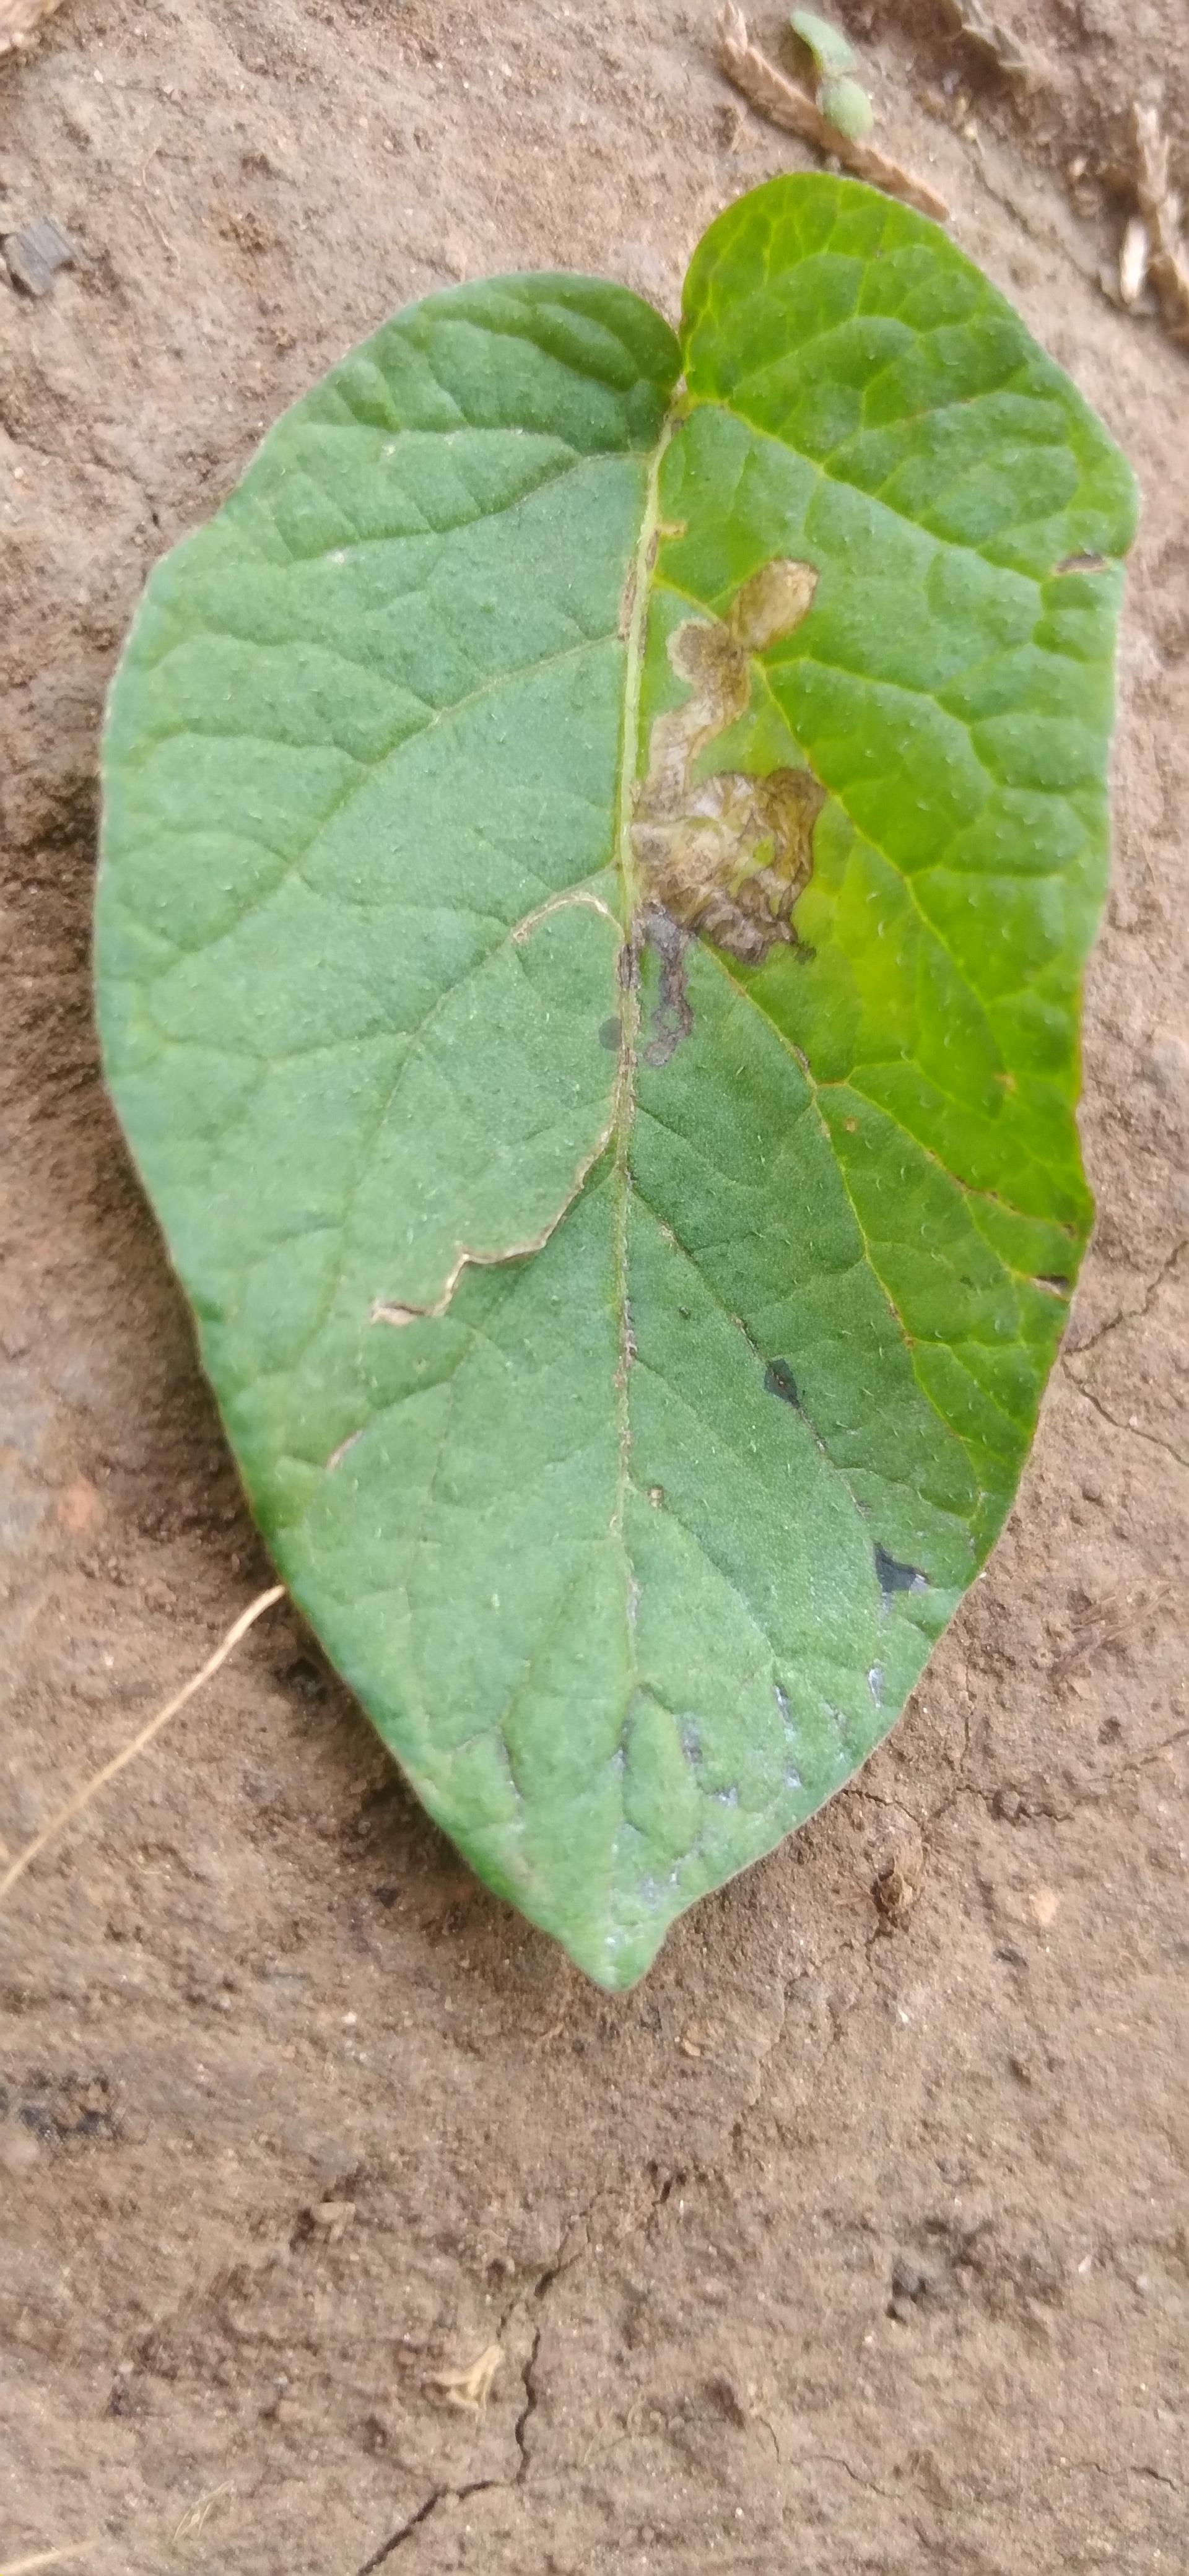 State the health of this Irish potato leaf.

early blight
